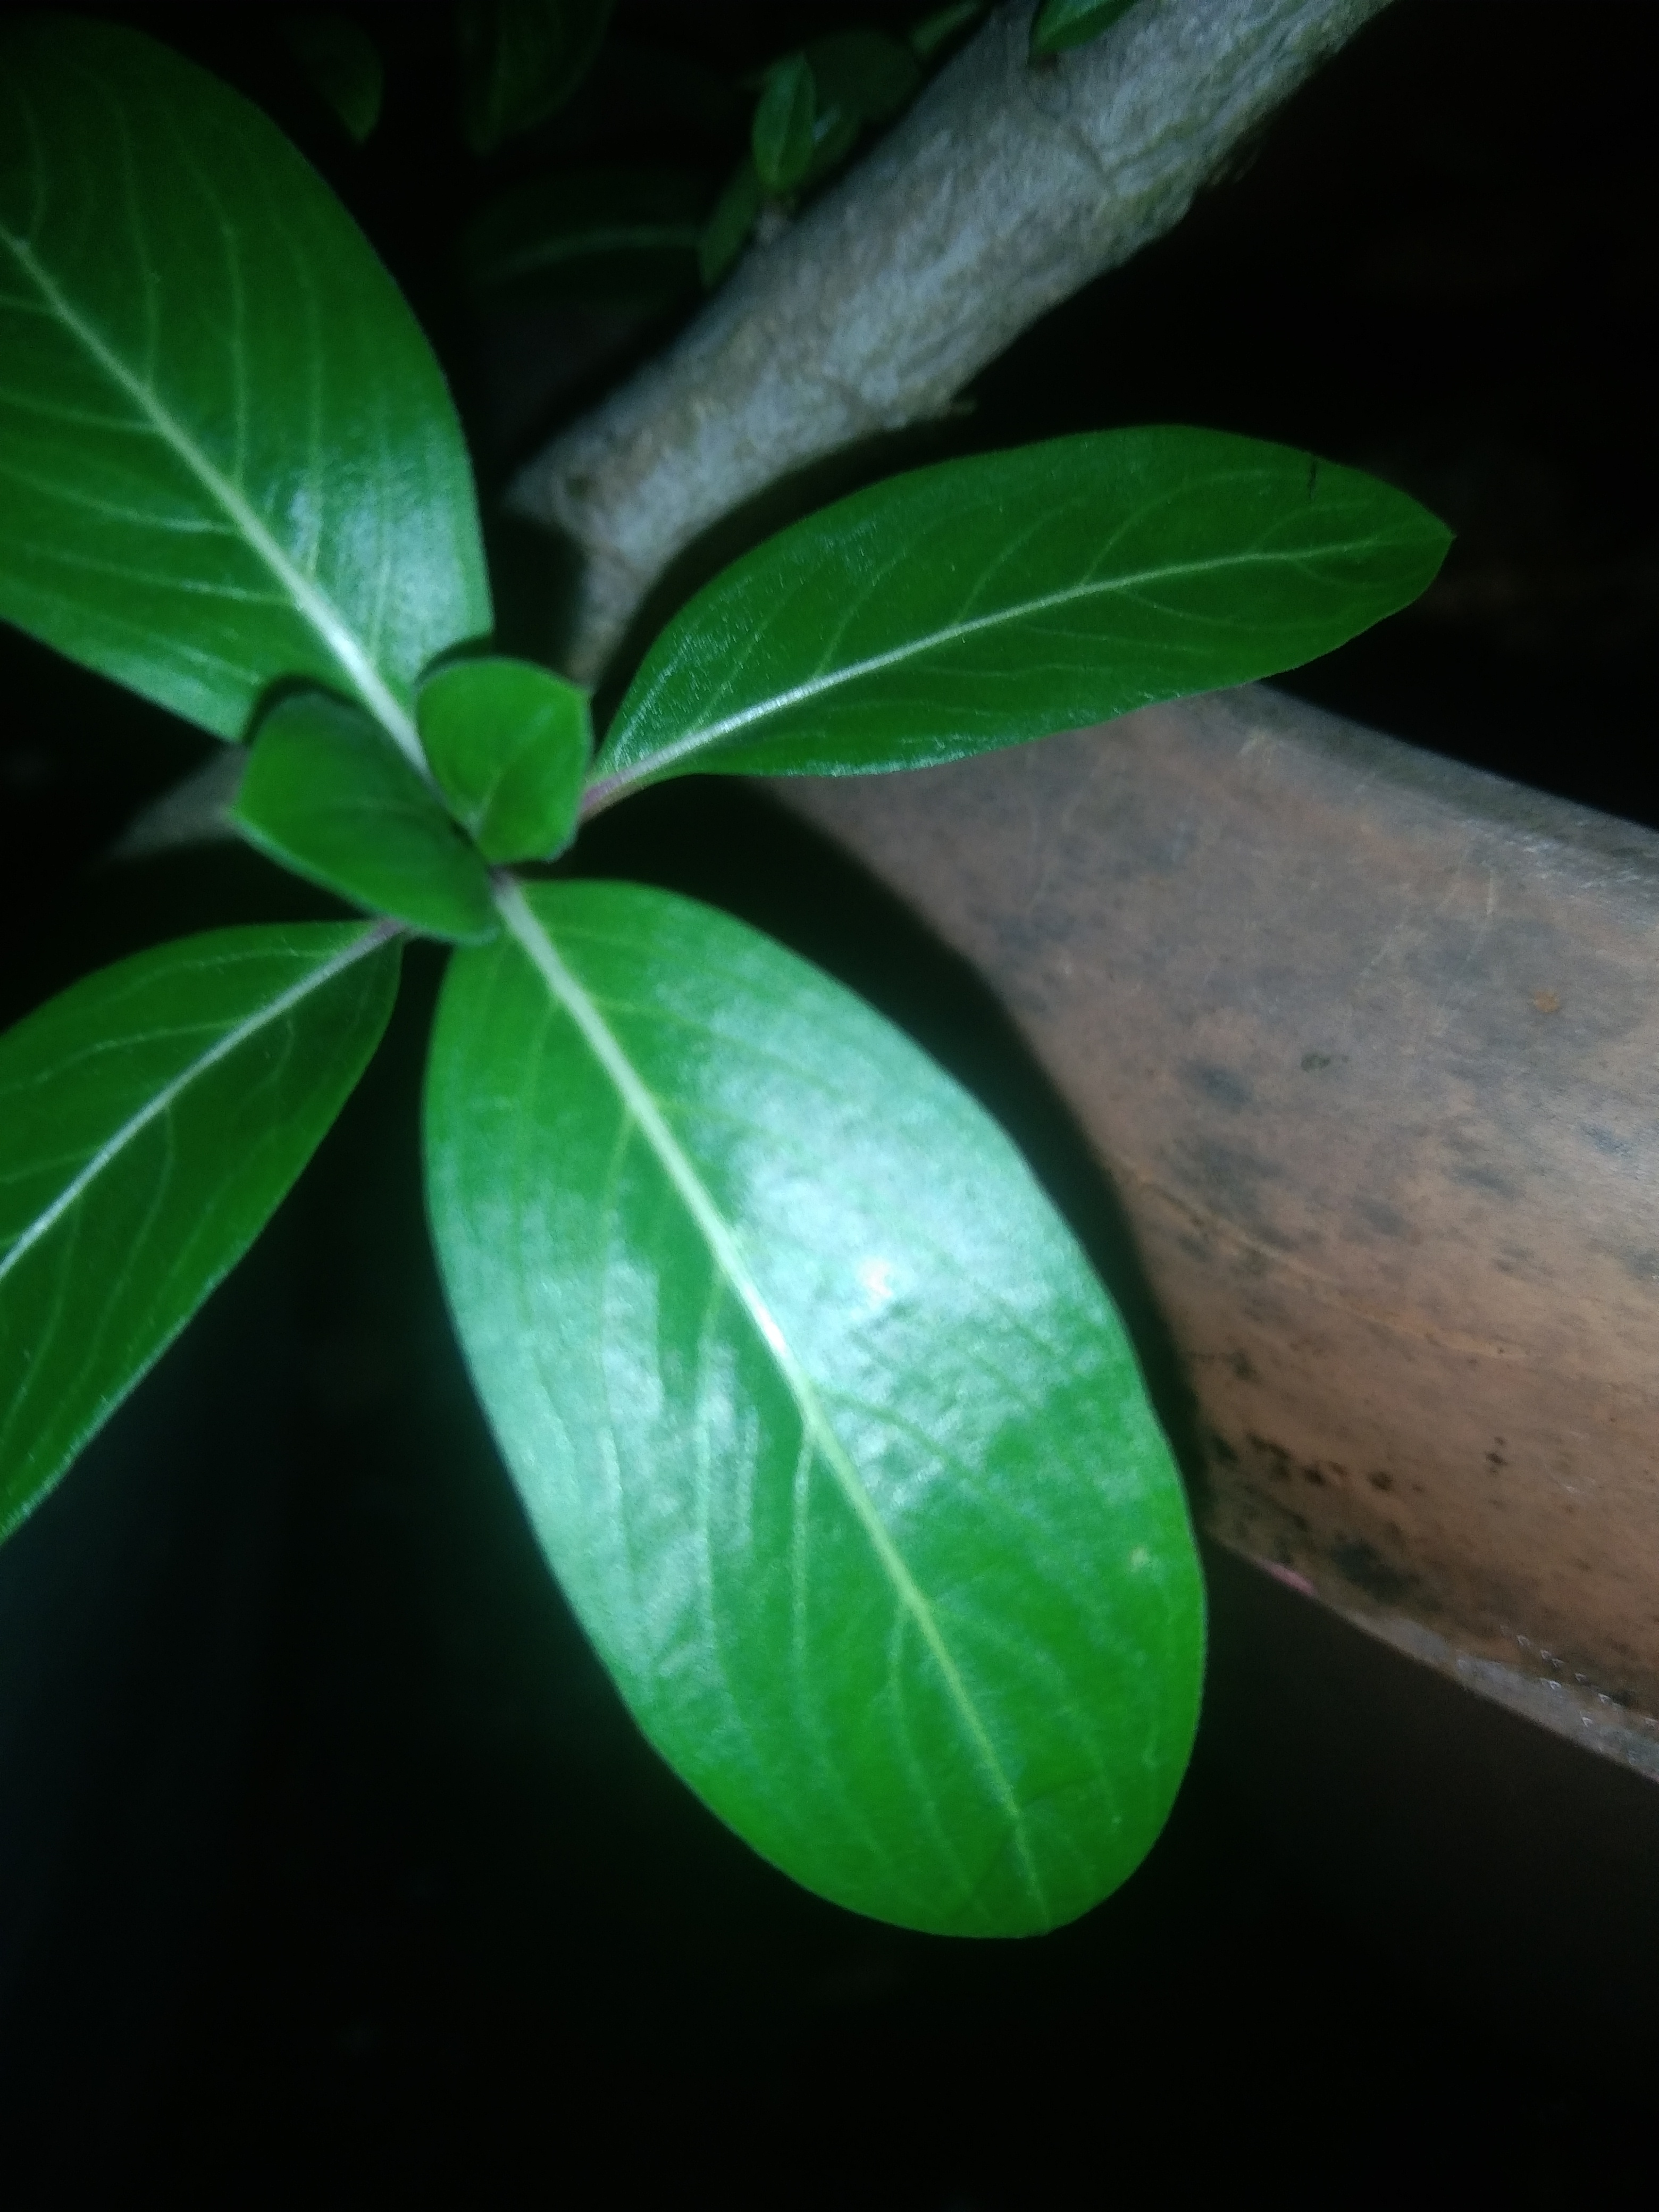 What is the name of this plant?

rose periwinkle
